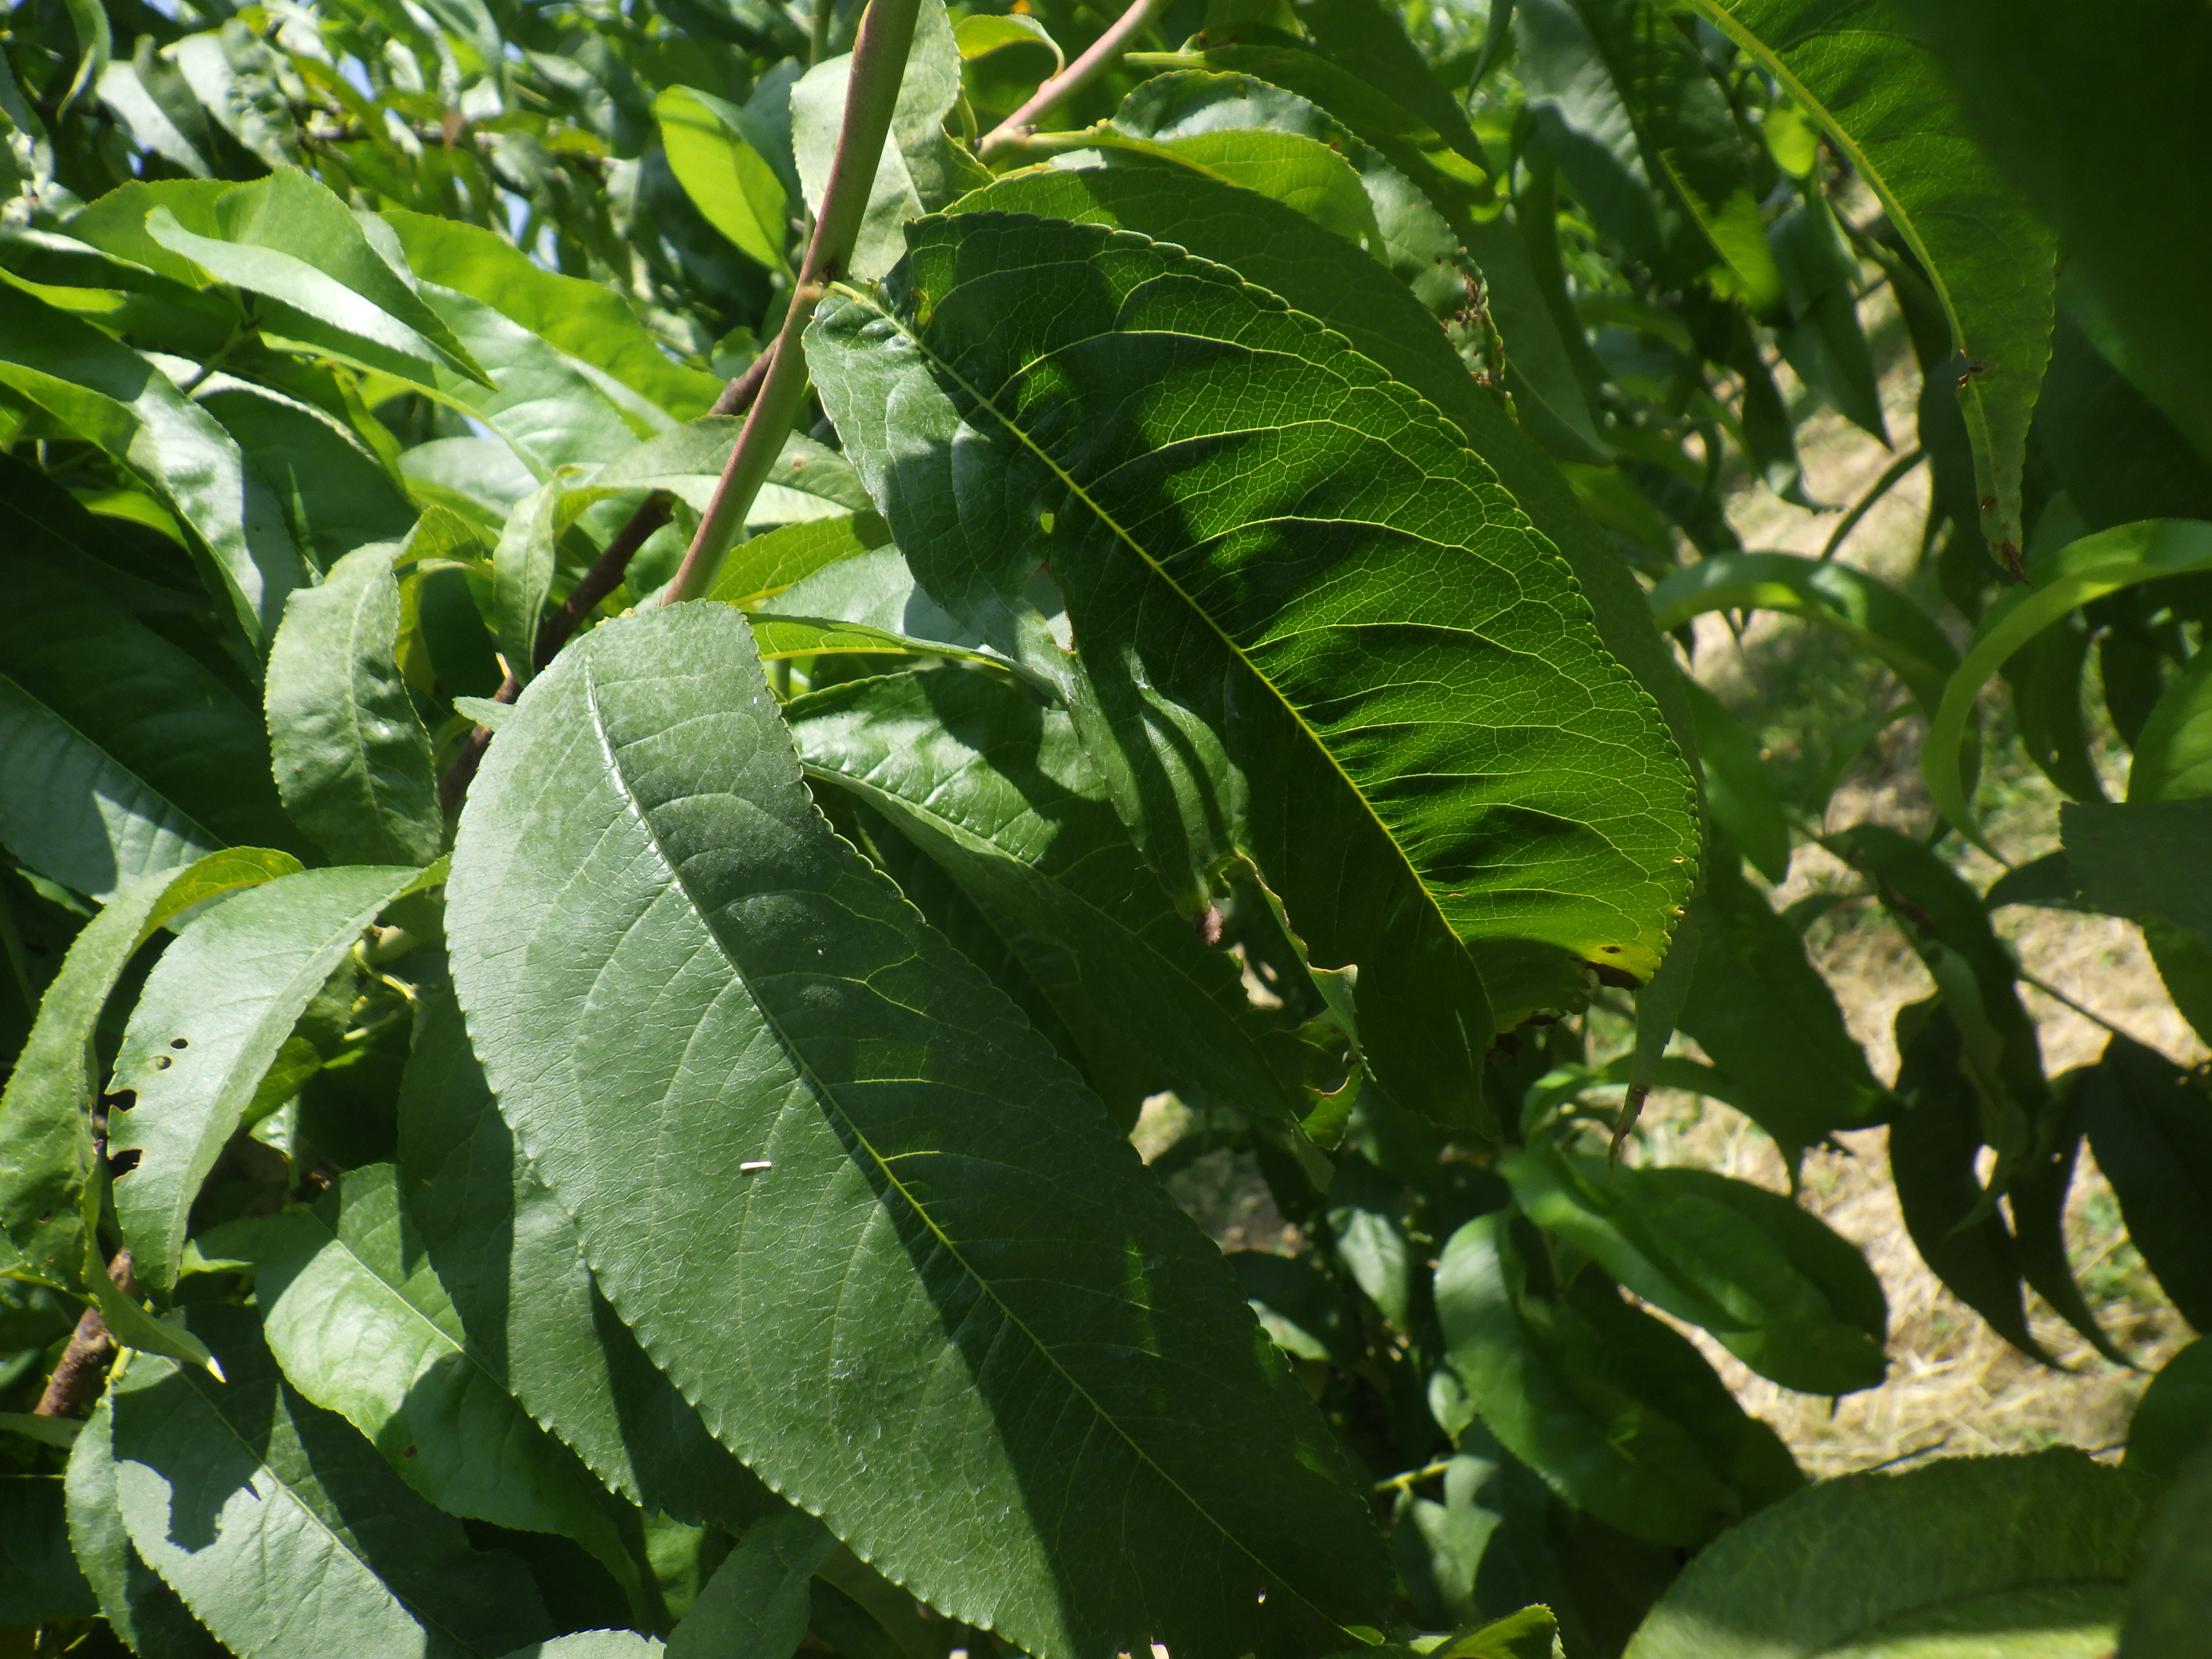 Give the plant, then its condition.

peach, shot hole disease
